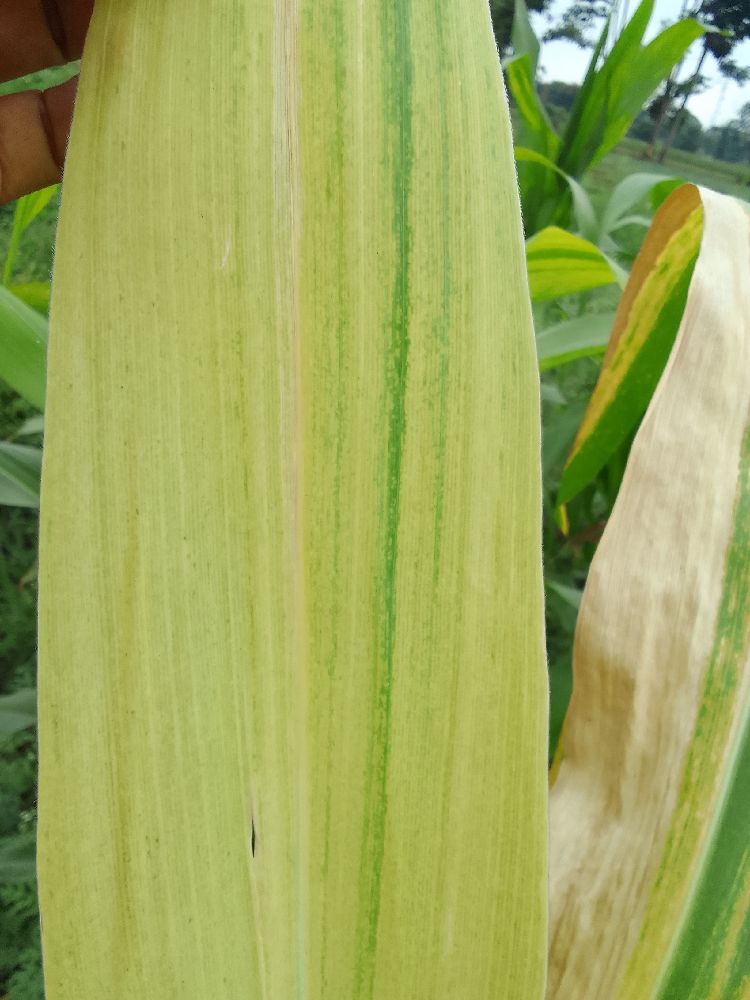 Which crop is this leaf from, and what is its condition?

maize, maize lethal necrosis
